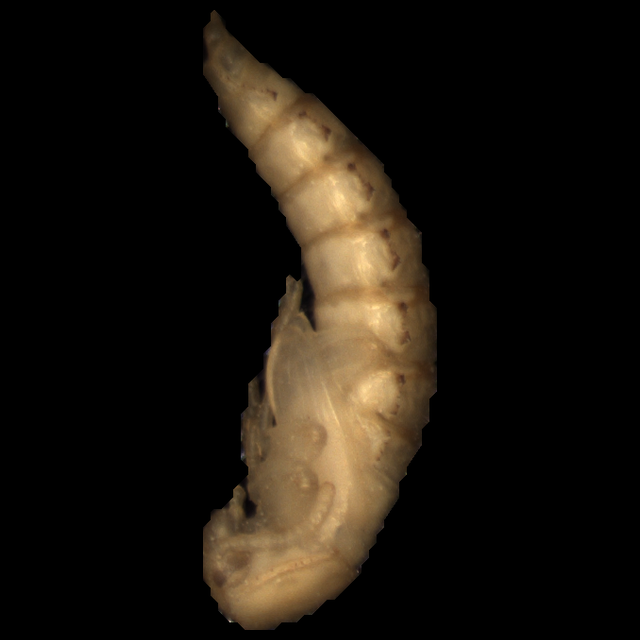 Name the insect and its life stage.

mealworm pupa
